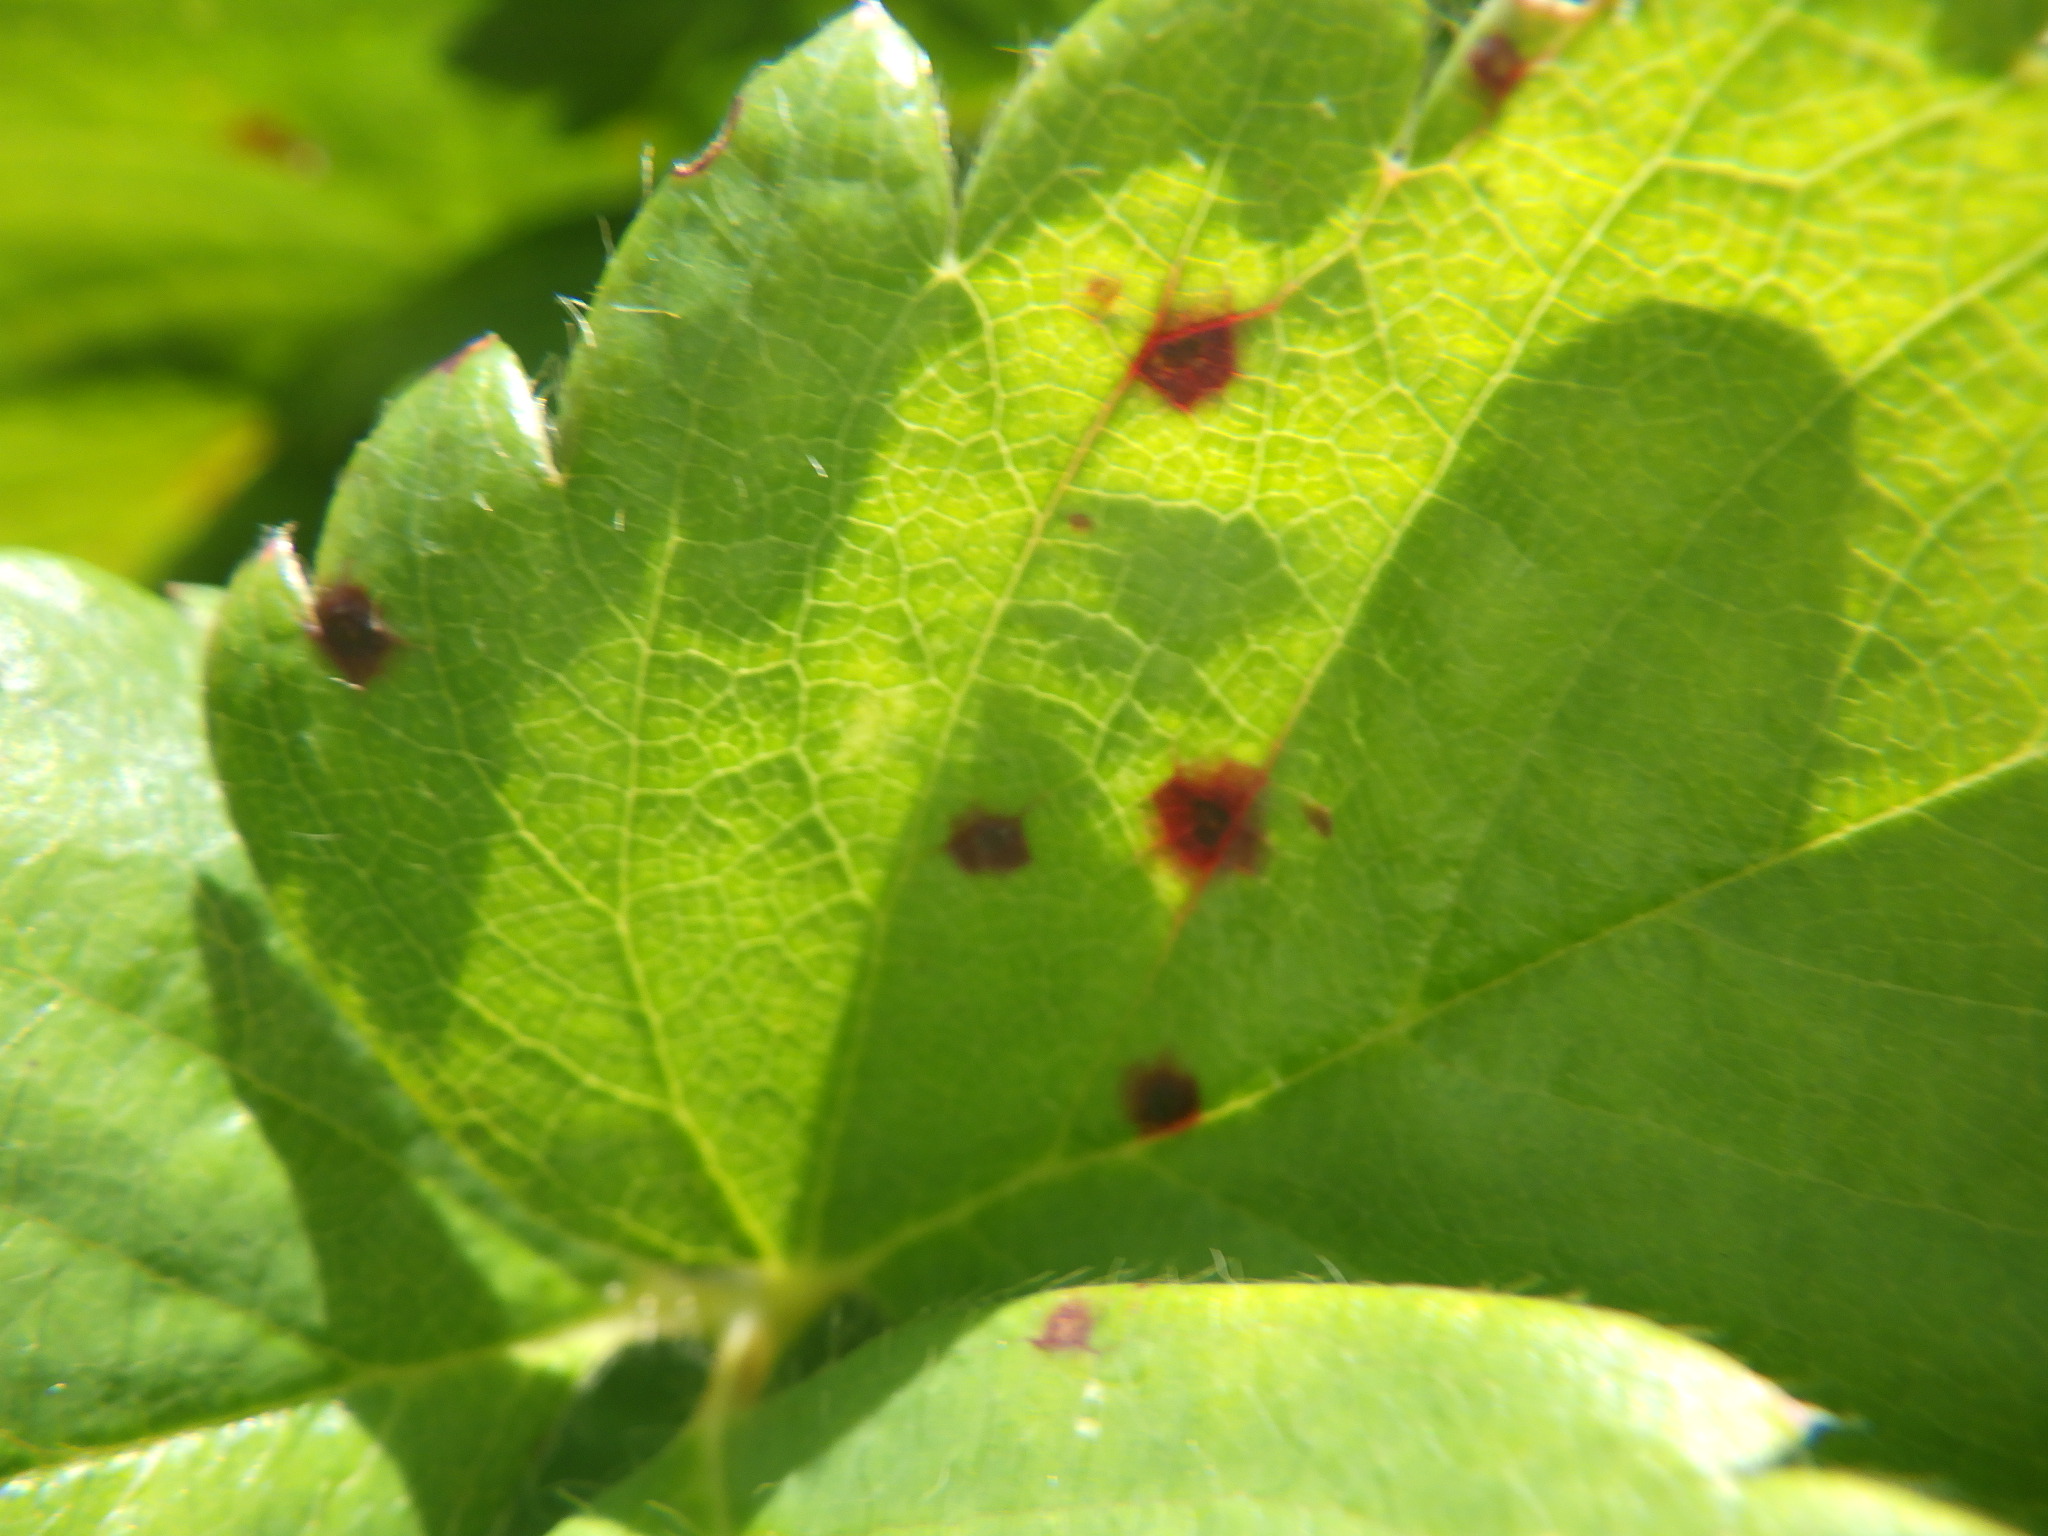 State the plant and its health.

strawberry, leaf scorch
